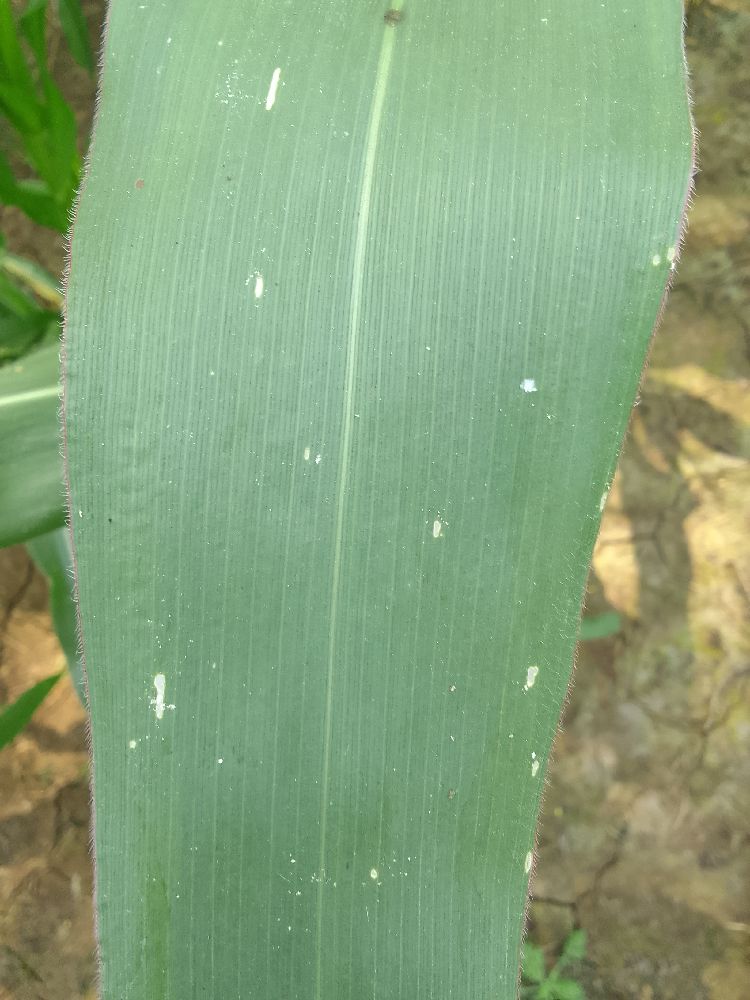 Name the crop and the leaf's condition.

maize, healthy
